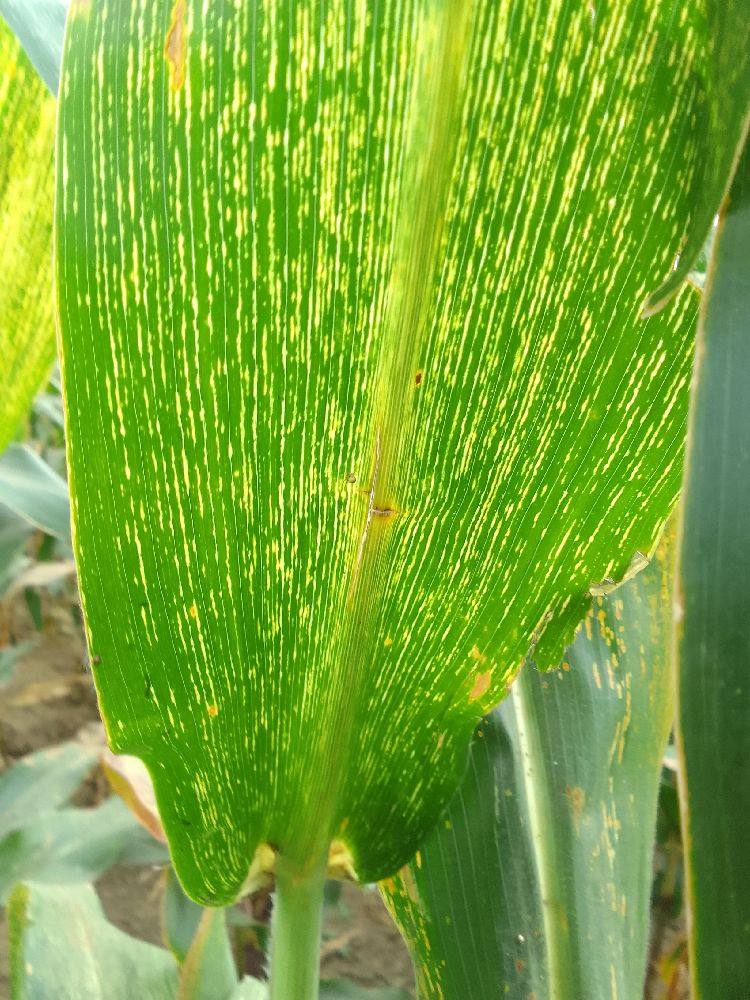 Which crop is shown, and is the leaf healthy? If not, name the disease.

maize, maize streak virus
